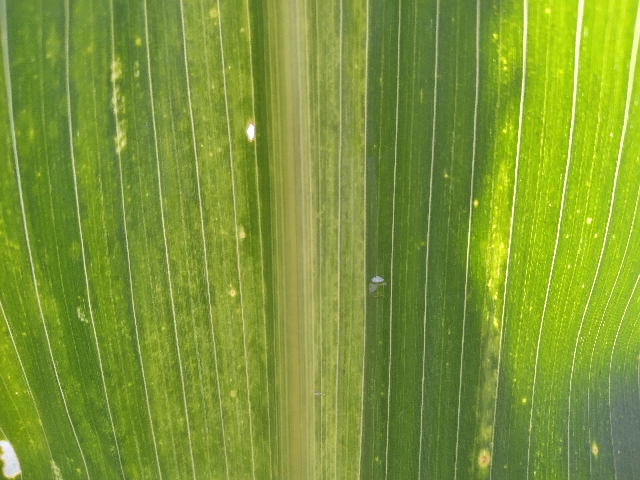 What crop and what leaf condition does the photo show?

maize, maize lethal necrosis
